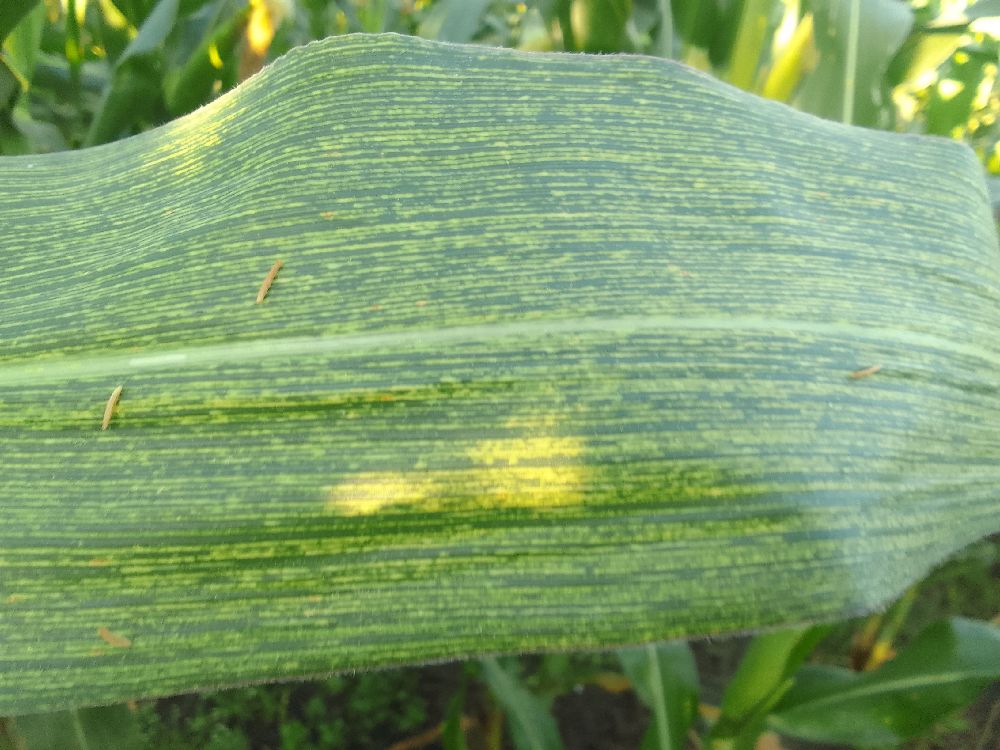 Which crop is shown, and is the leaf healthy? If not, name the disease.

maize, maize streak virus
